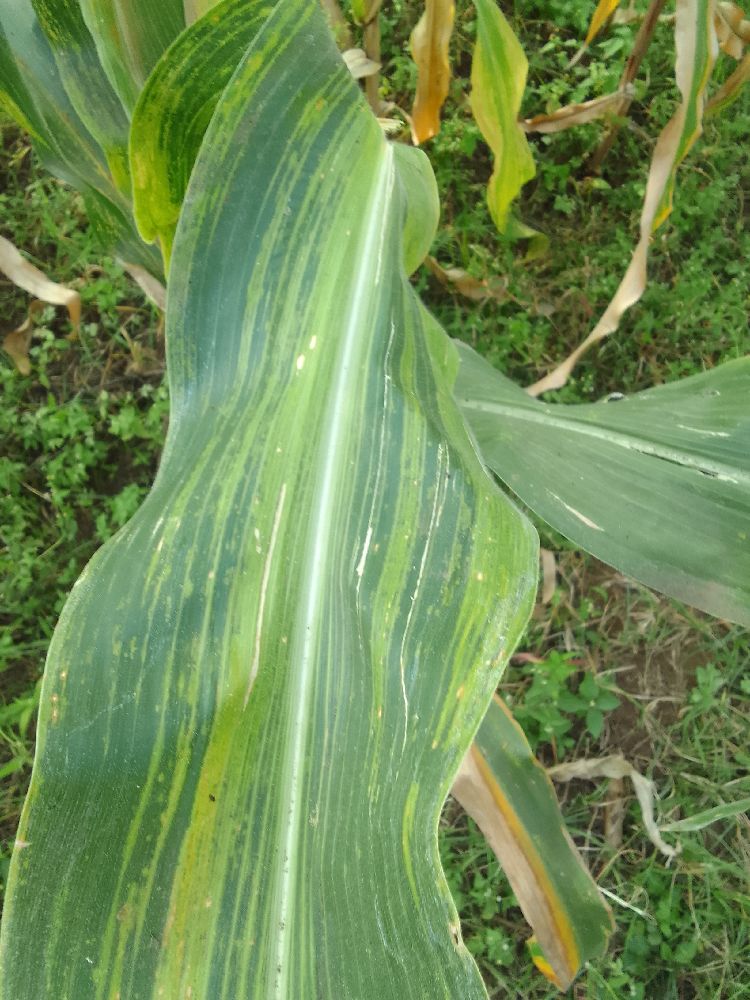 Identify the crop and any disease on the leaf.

maize, maize lethal necrosis
